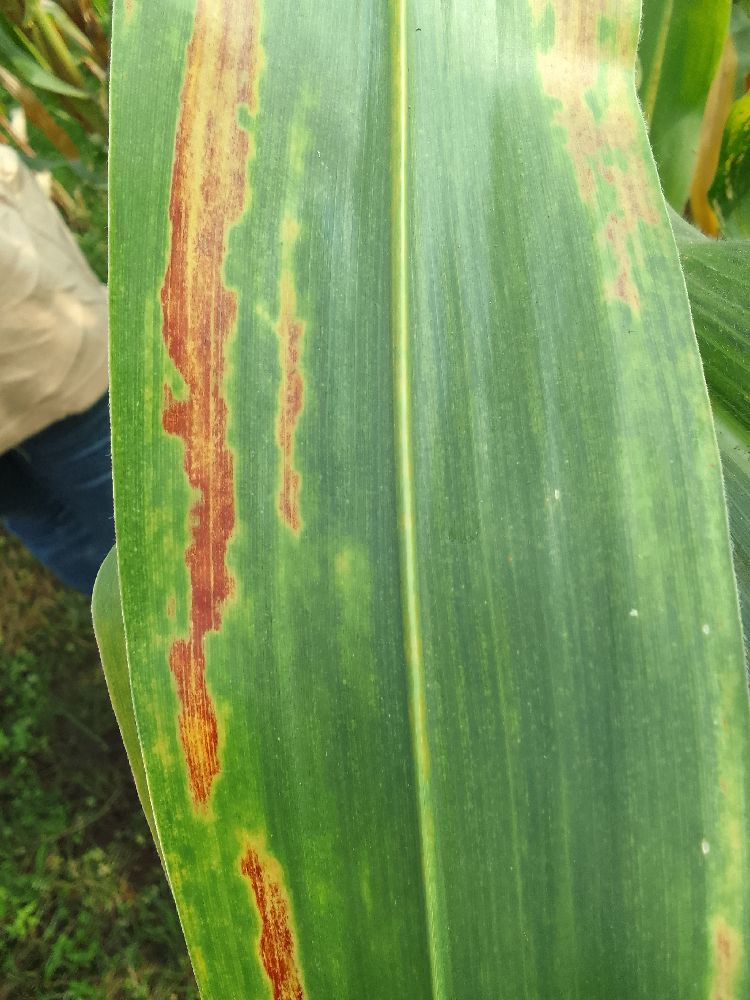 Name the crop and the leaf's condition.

maize, maize lethal necrosis
